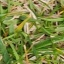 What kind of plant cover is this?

grass
